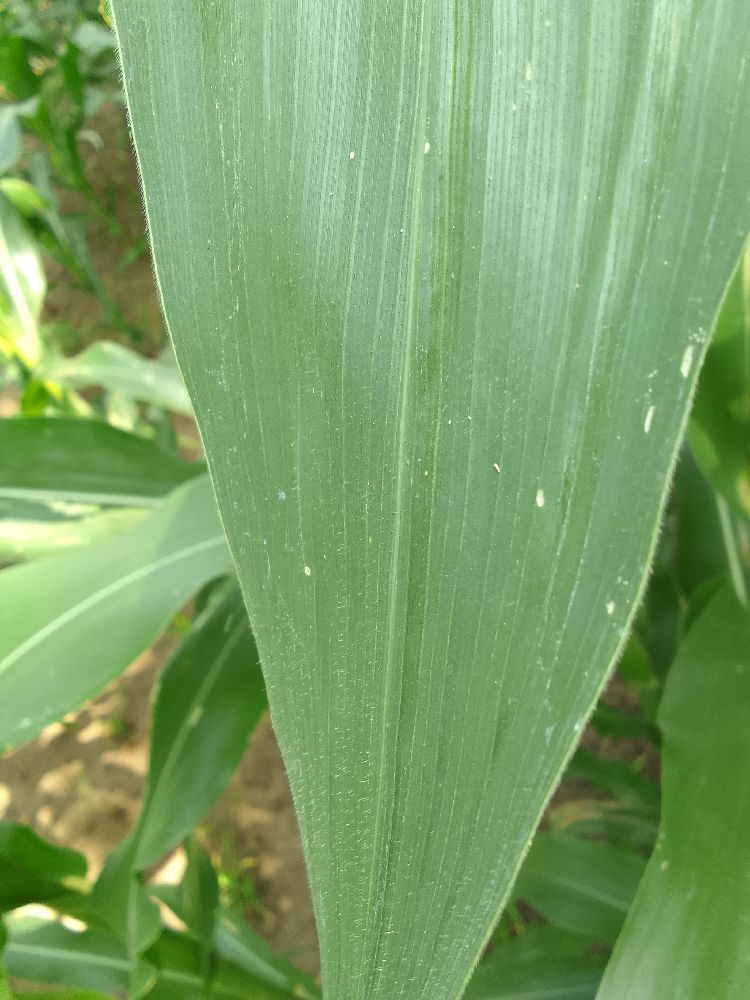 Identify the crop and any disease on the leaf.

maize, healthy
